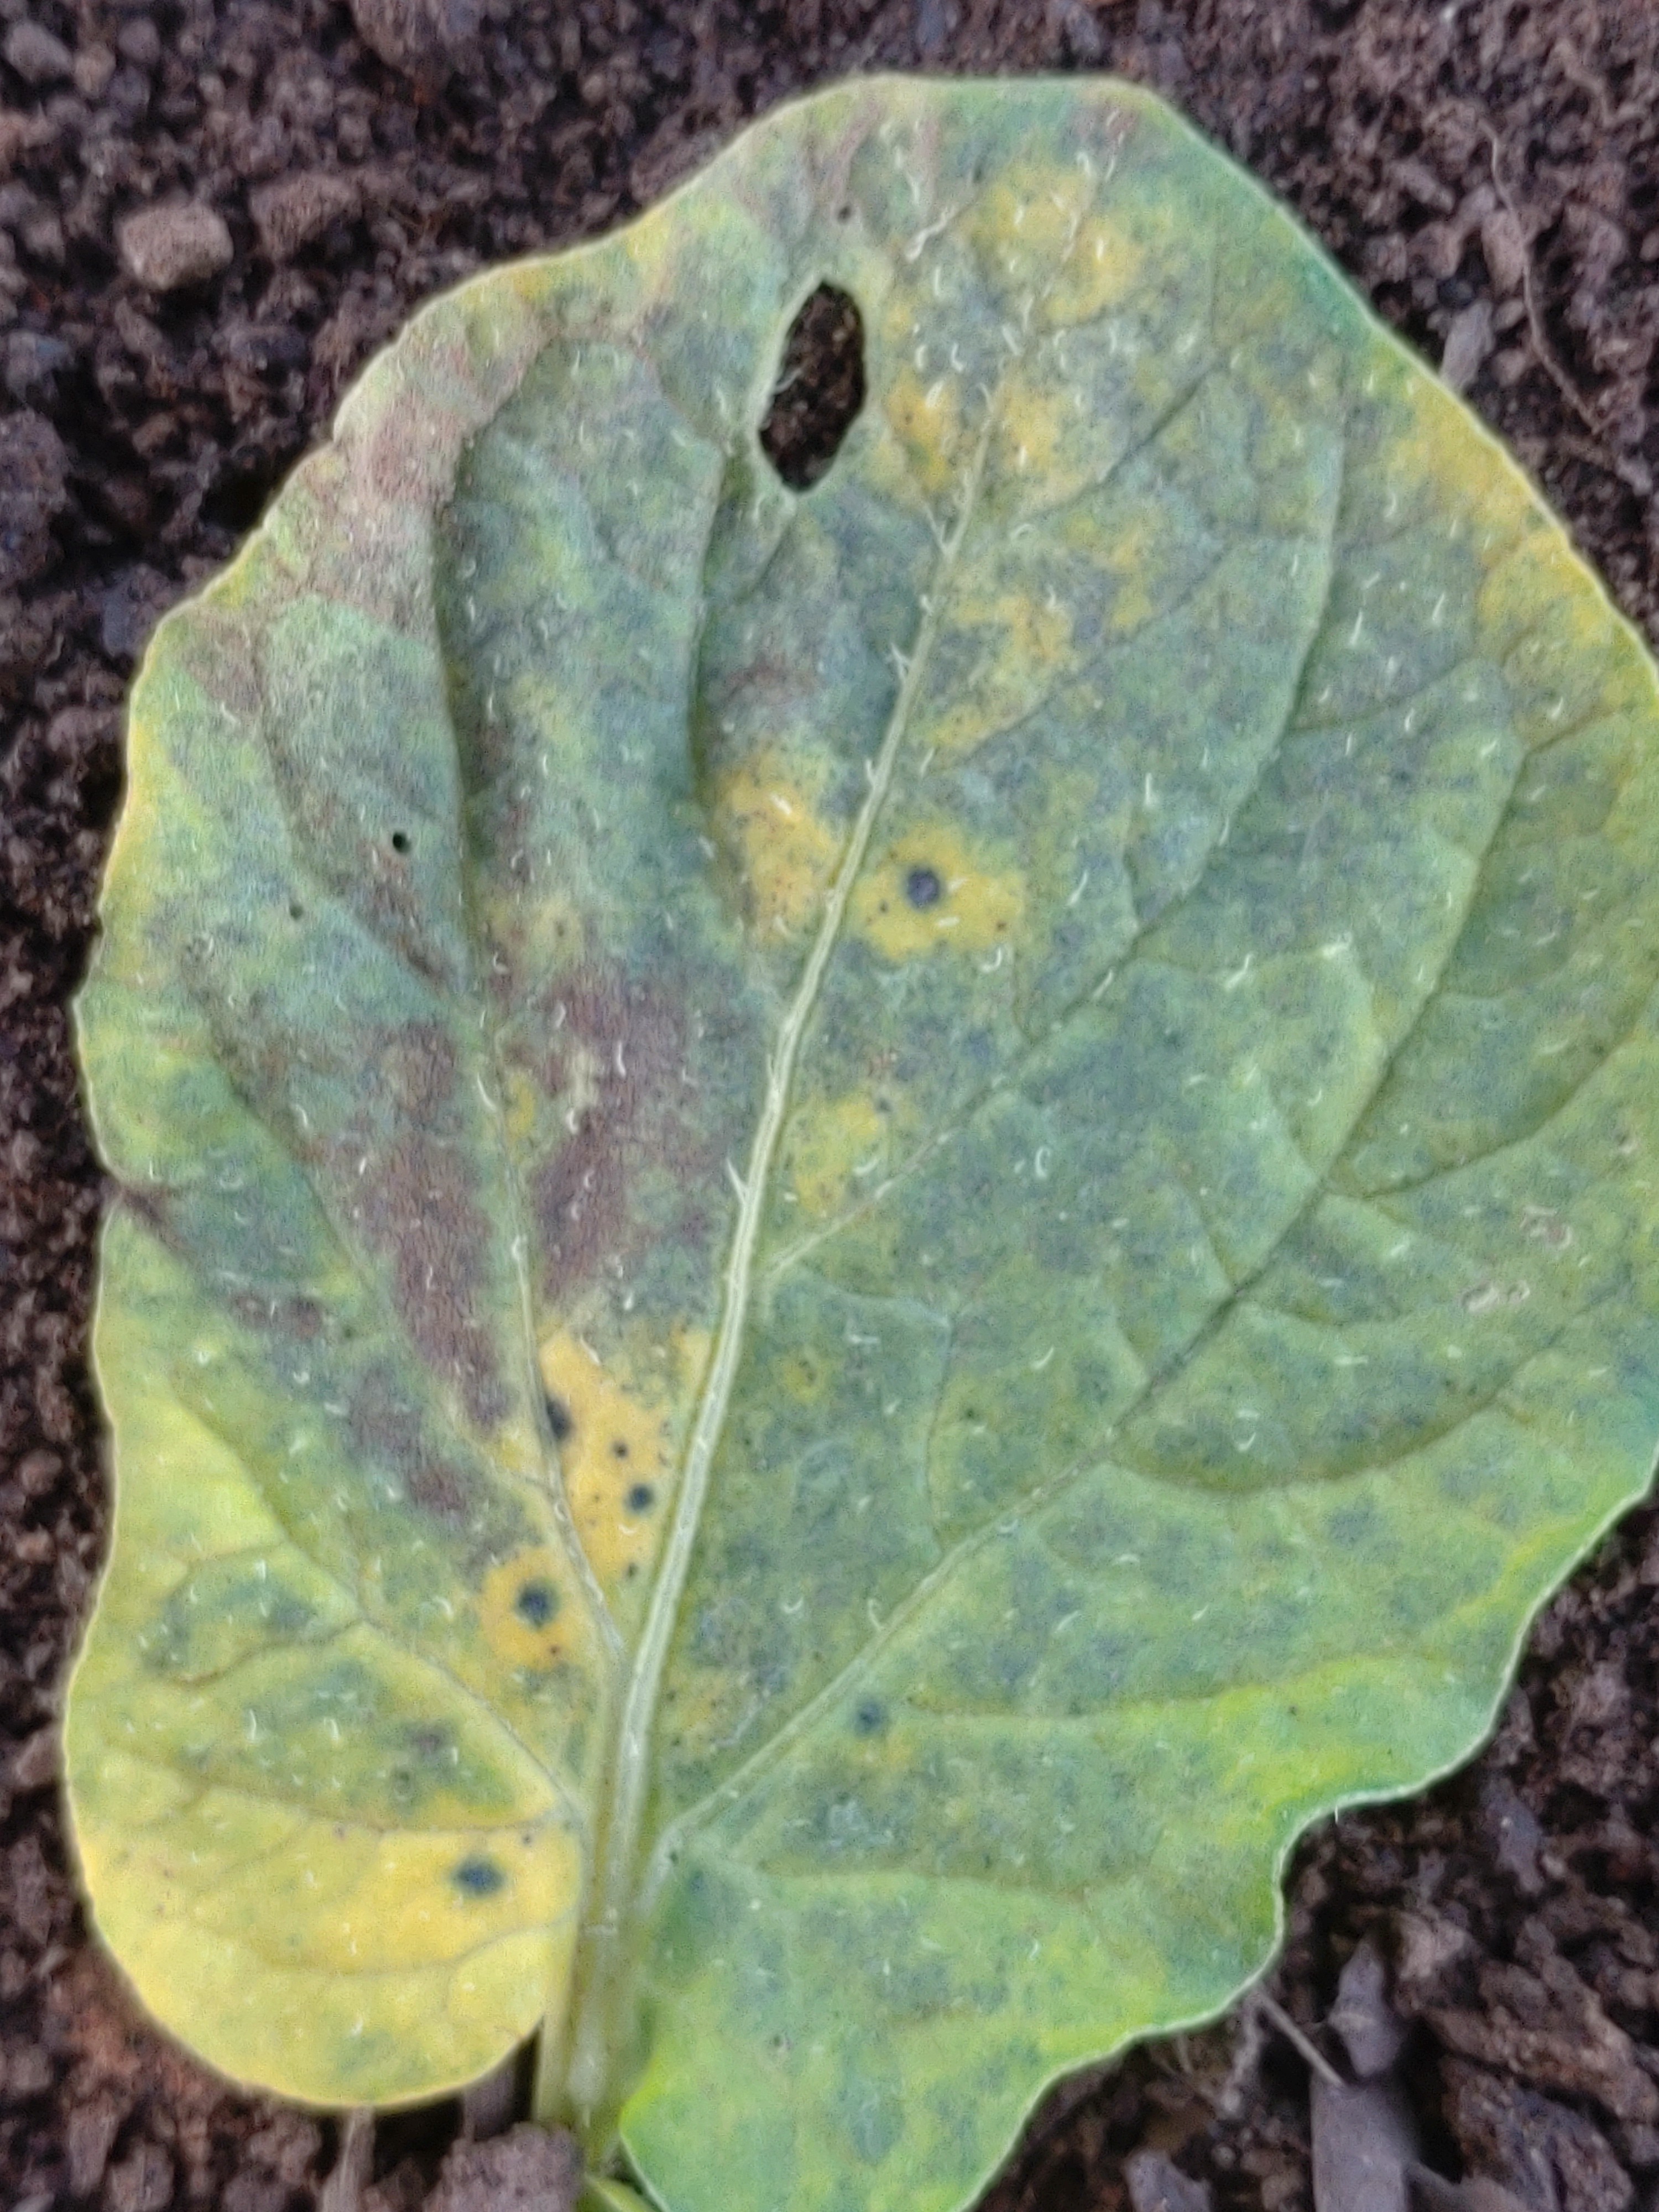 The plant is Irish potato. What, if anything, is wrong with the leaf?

late blight
